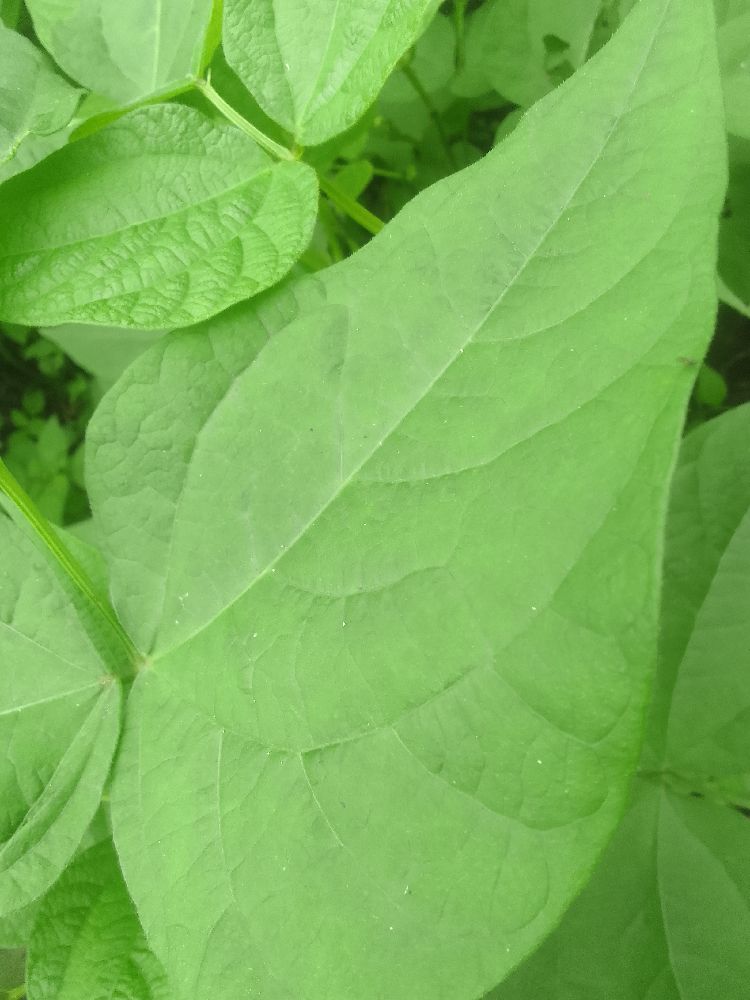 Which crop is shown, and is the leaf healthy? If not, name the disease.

common bean, healthy
